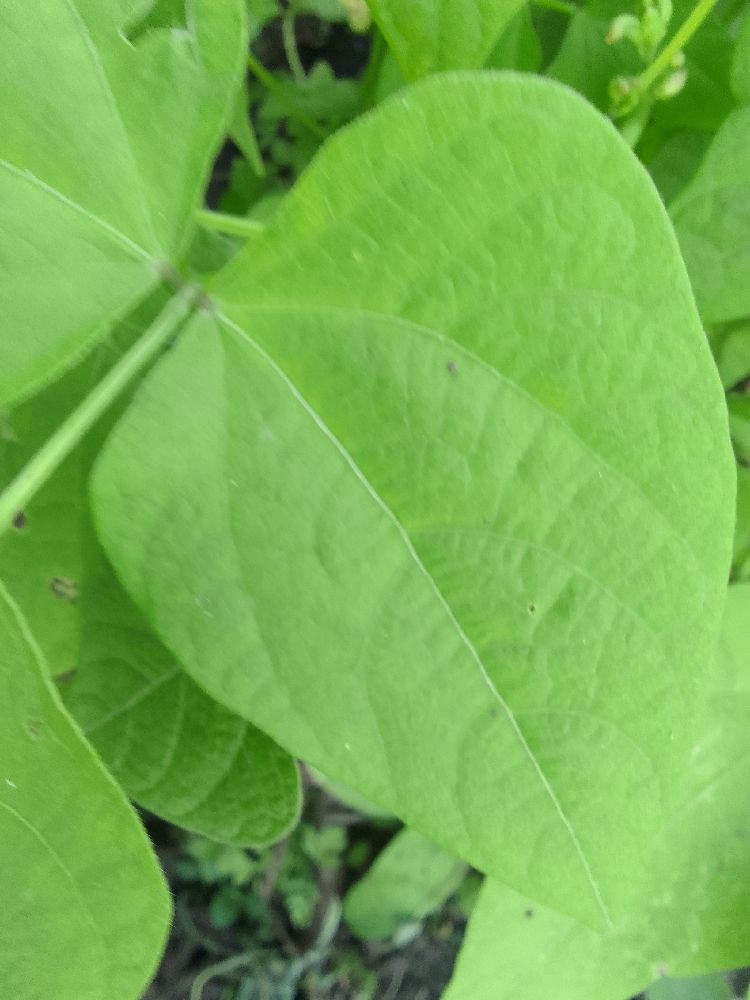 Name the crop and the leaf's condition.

common bean, healthy
